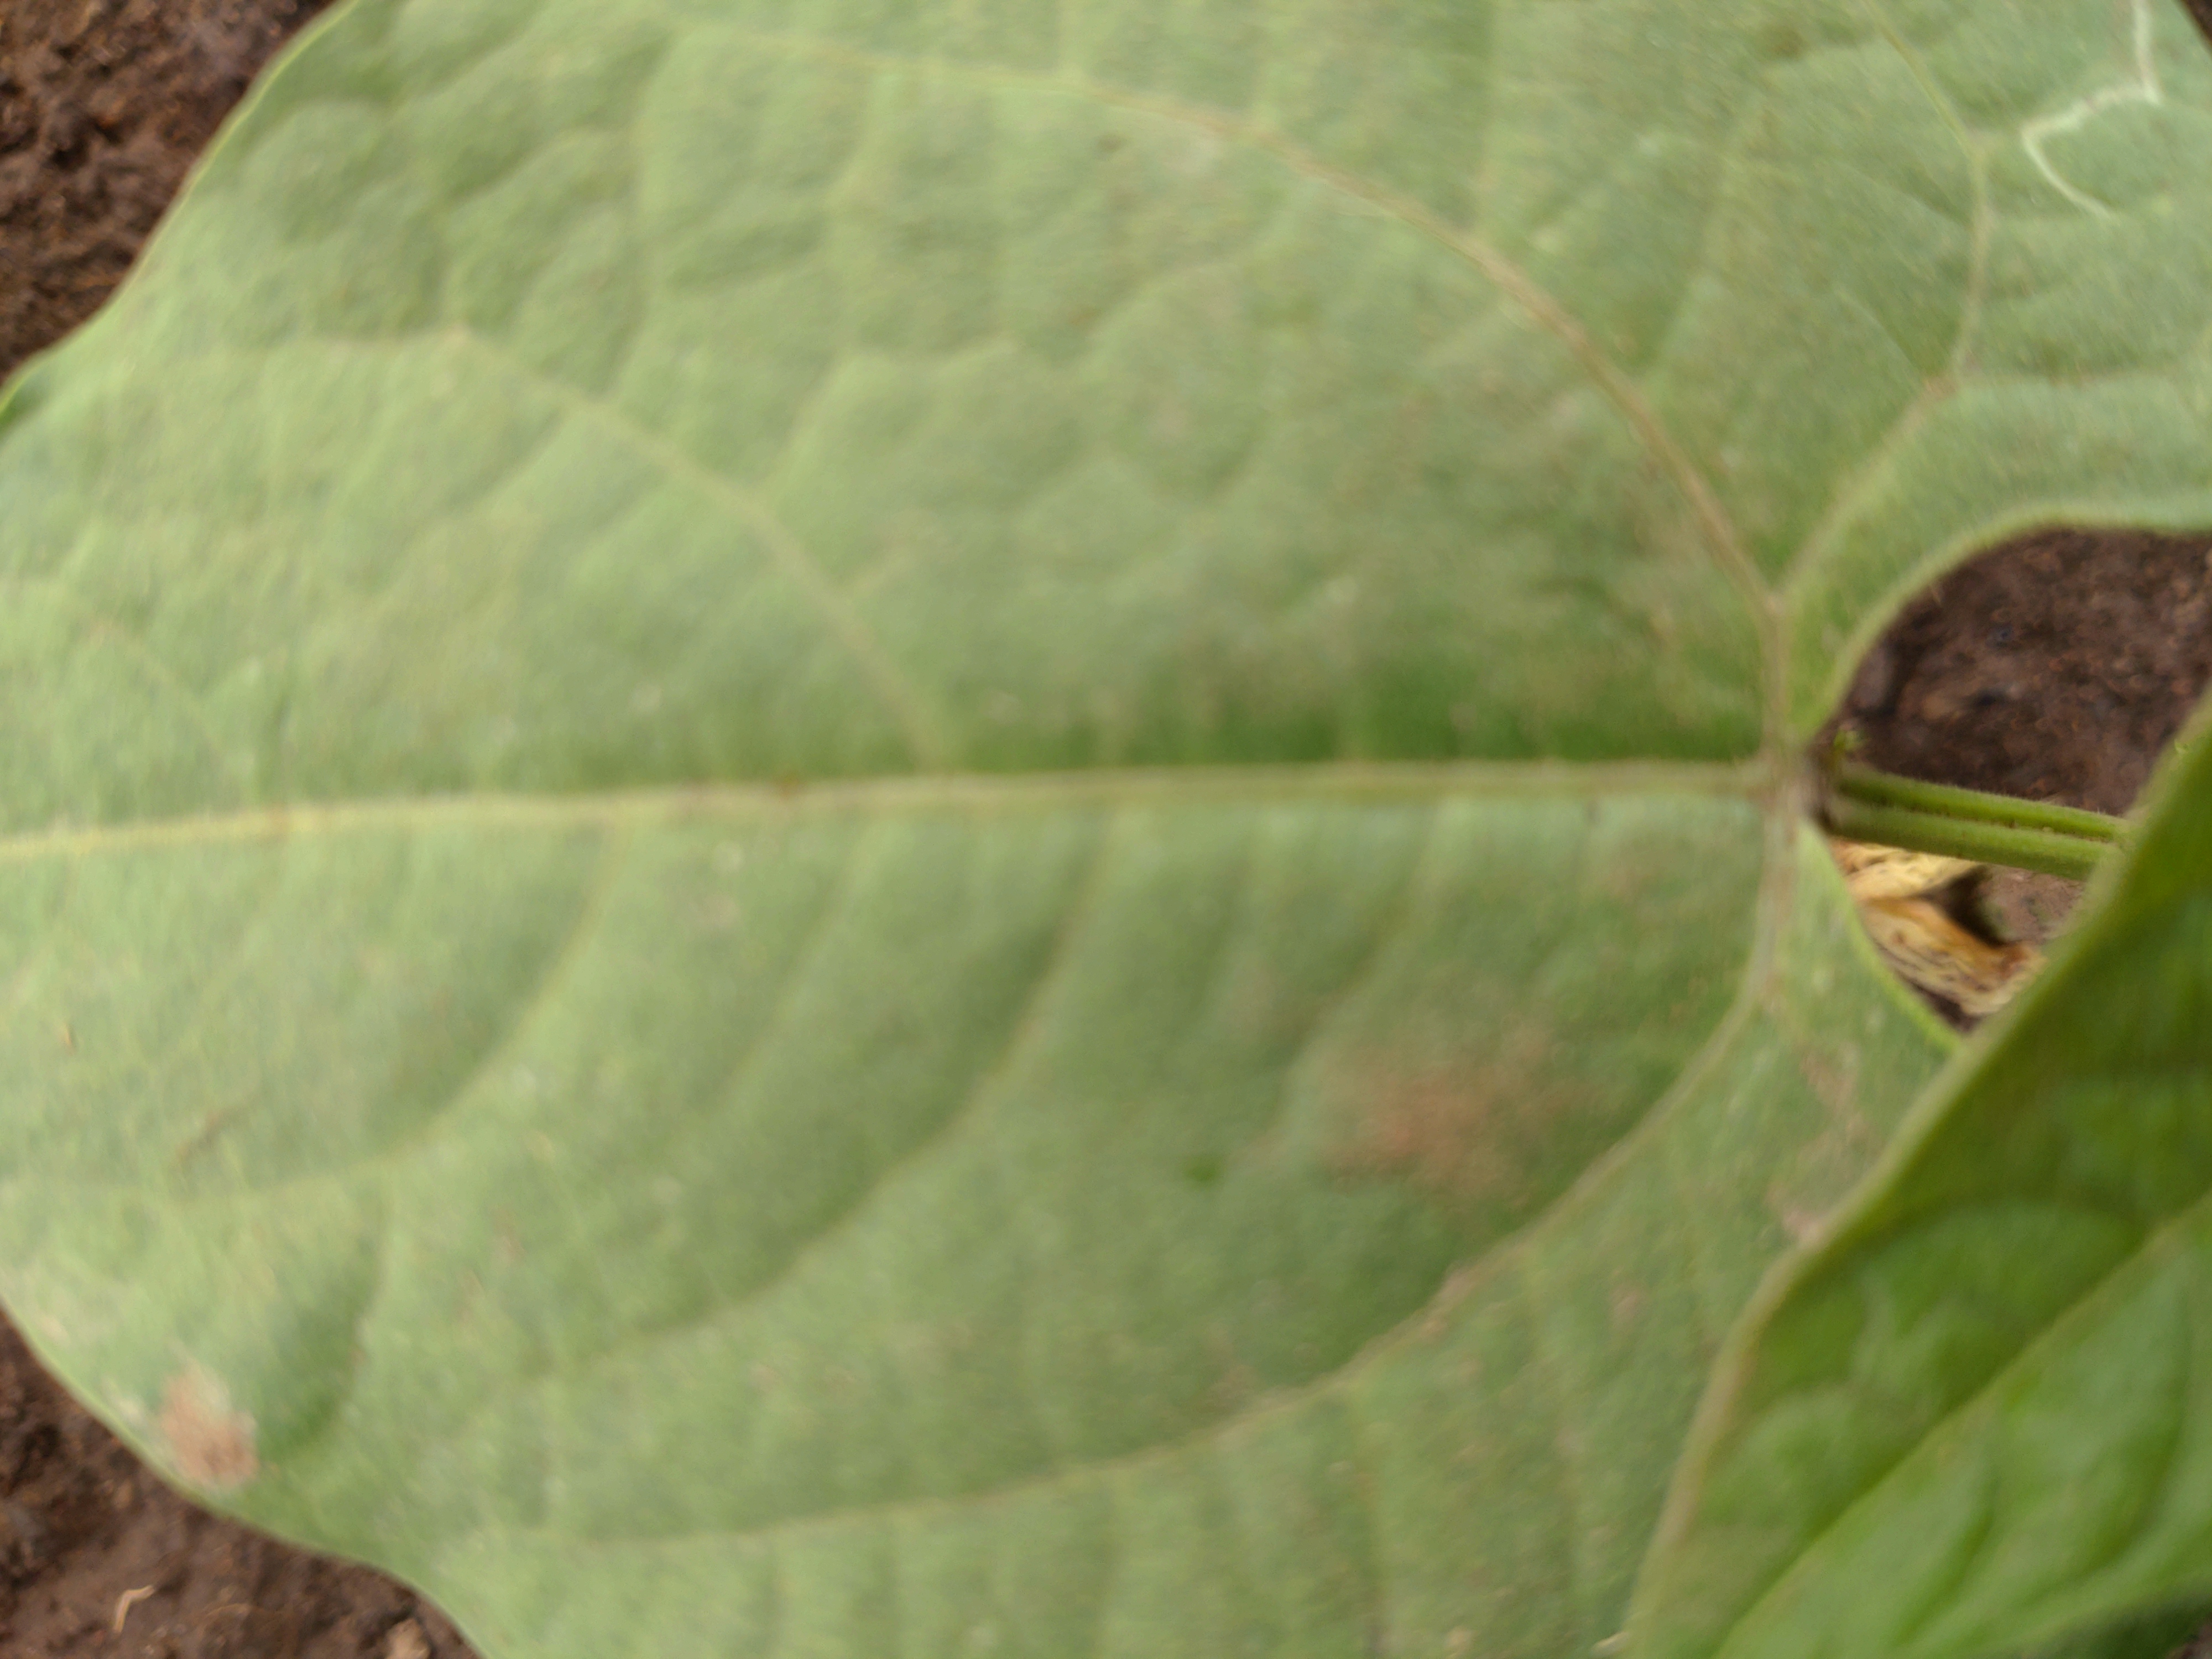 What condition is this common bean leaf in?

healthy
